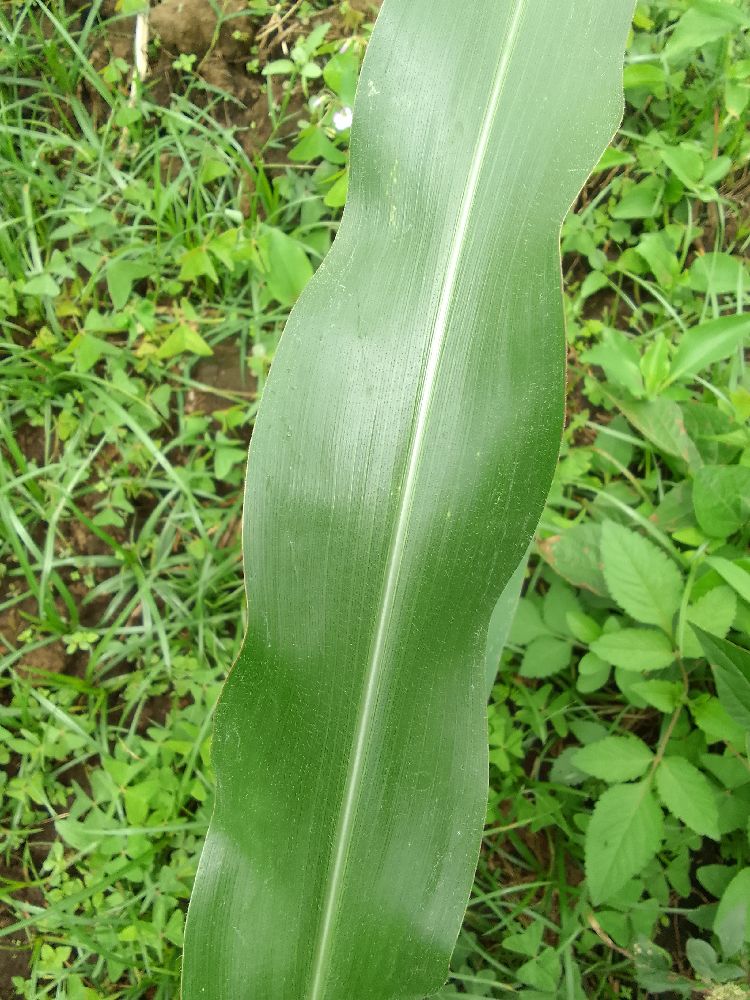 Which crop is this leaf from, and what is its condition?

maize, healthy
